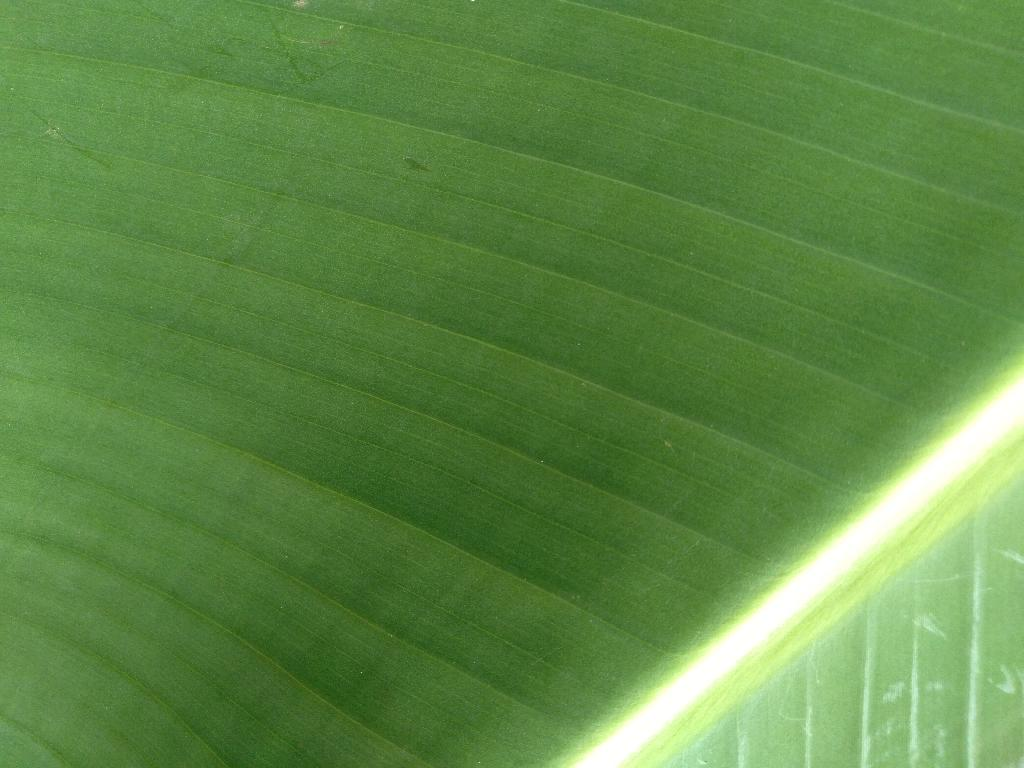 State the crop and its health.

banana, healthy
